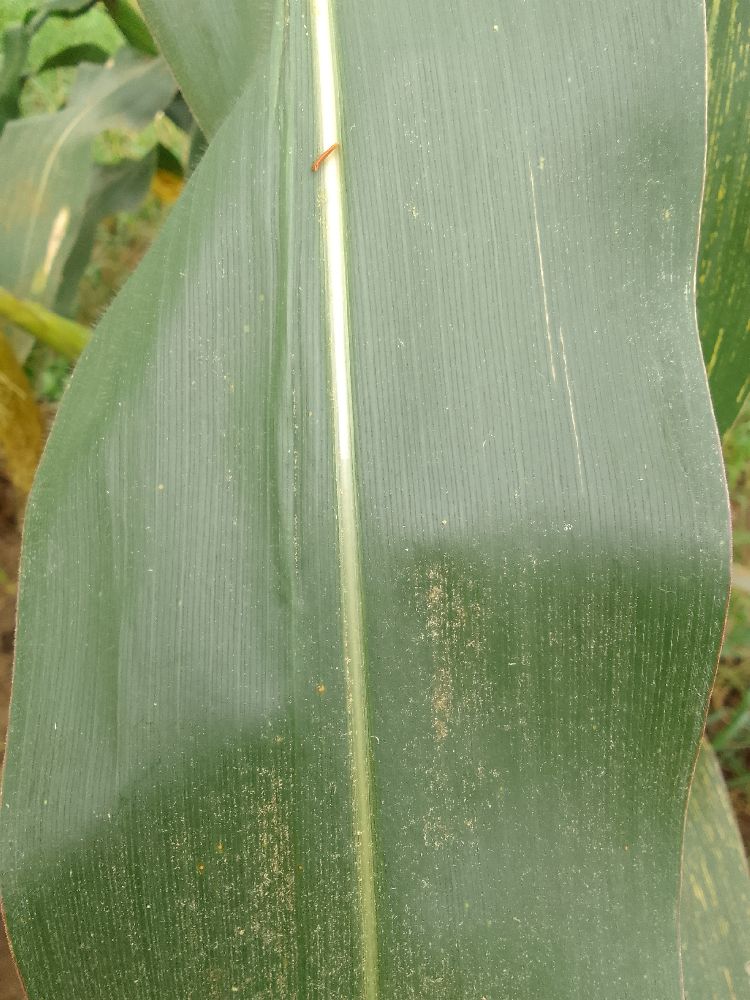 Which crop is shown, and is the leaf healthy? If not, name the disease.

maize, healthy
